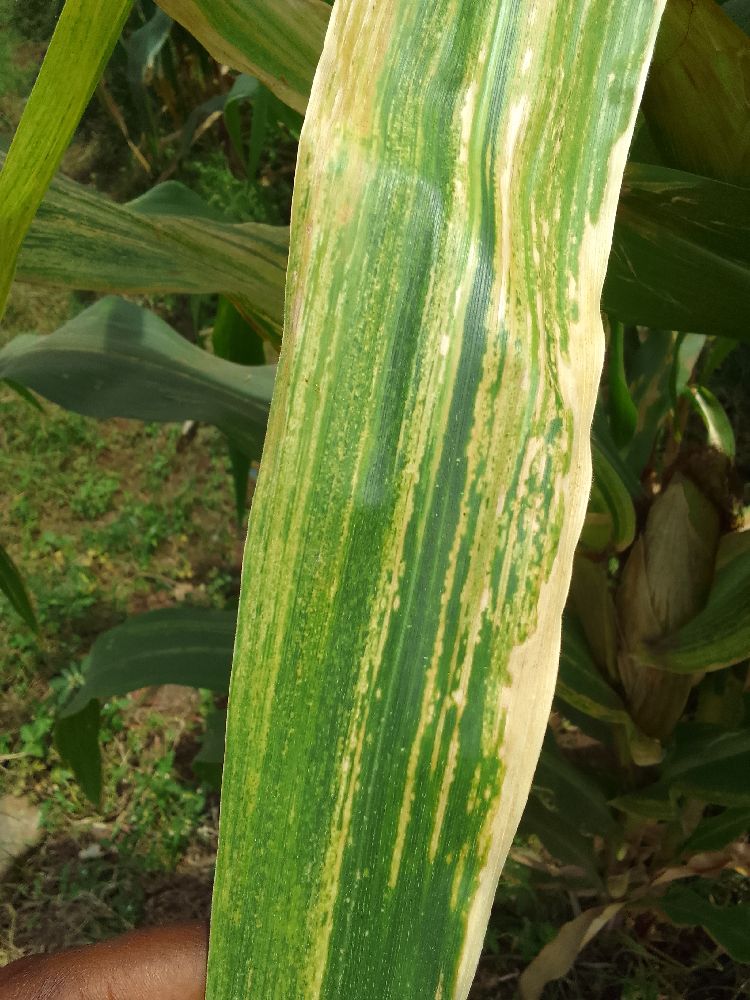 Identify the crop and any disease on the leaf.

maize, maize lethal necrosis
